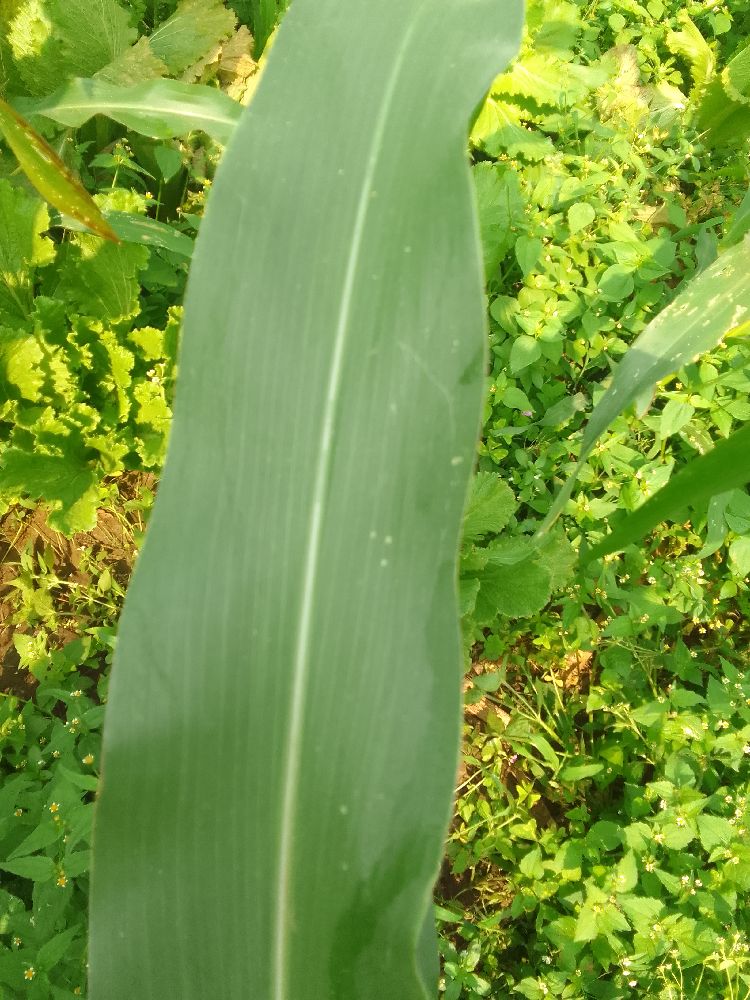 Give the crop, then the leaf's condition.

maize, healthy
